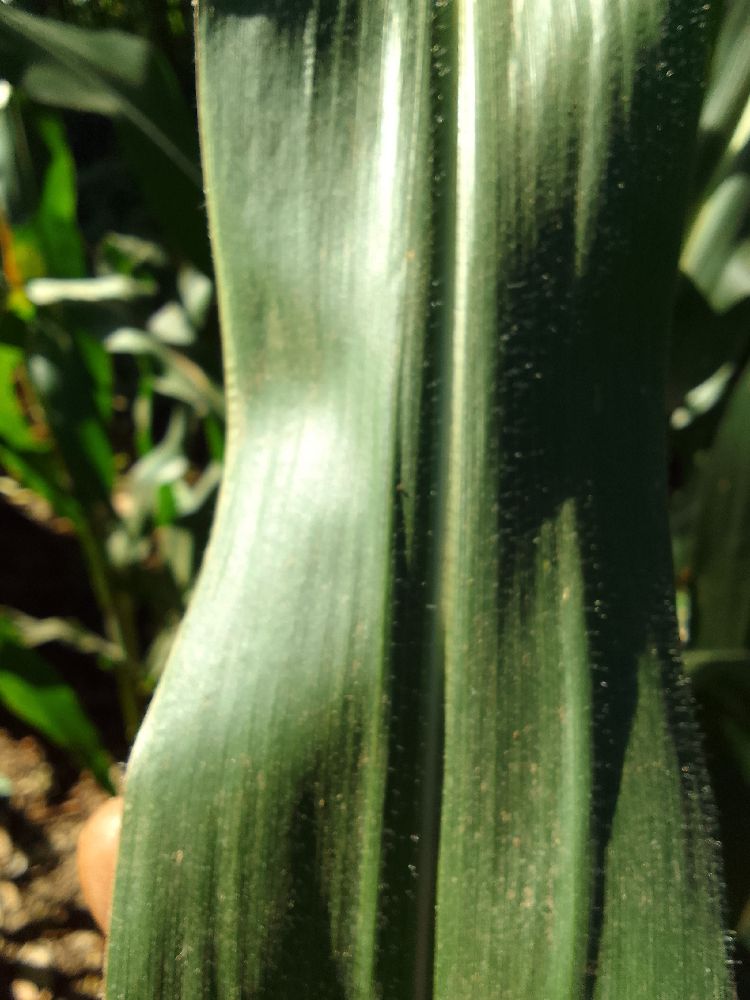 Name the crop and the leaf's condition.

maize, healthy
